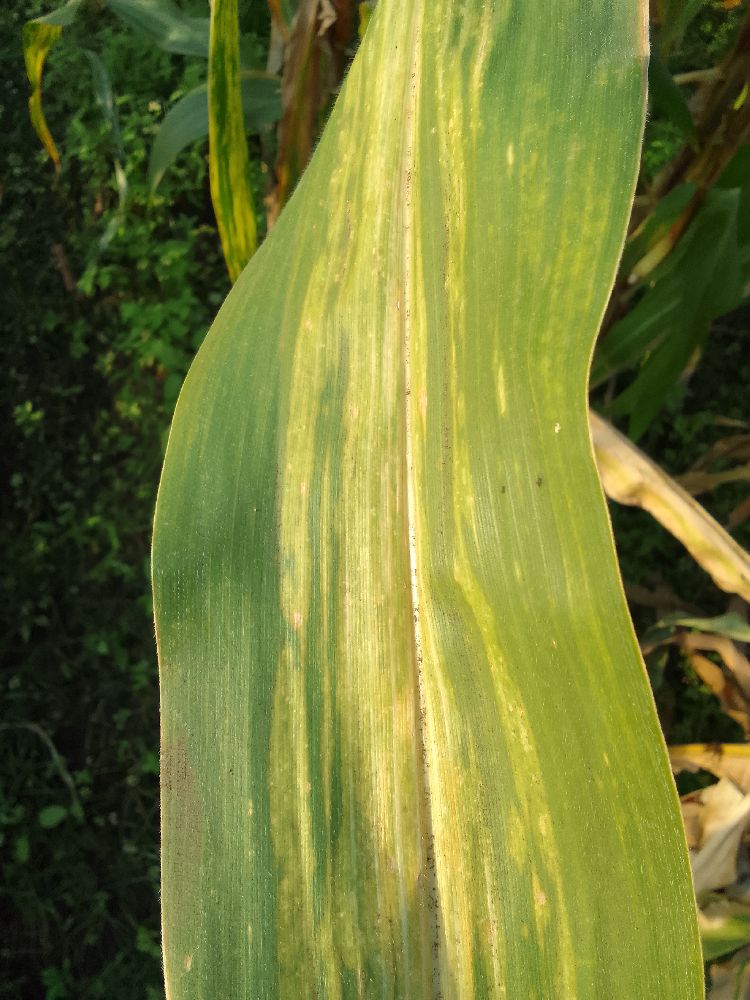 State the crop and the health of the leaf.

maize, maize lethal necrosis
